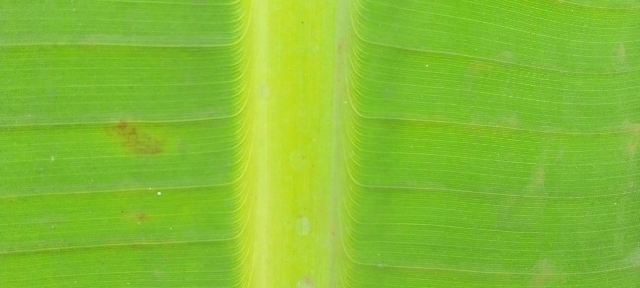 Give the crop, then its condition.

banana, healthy
